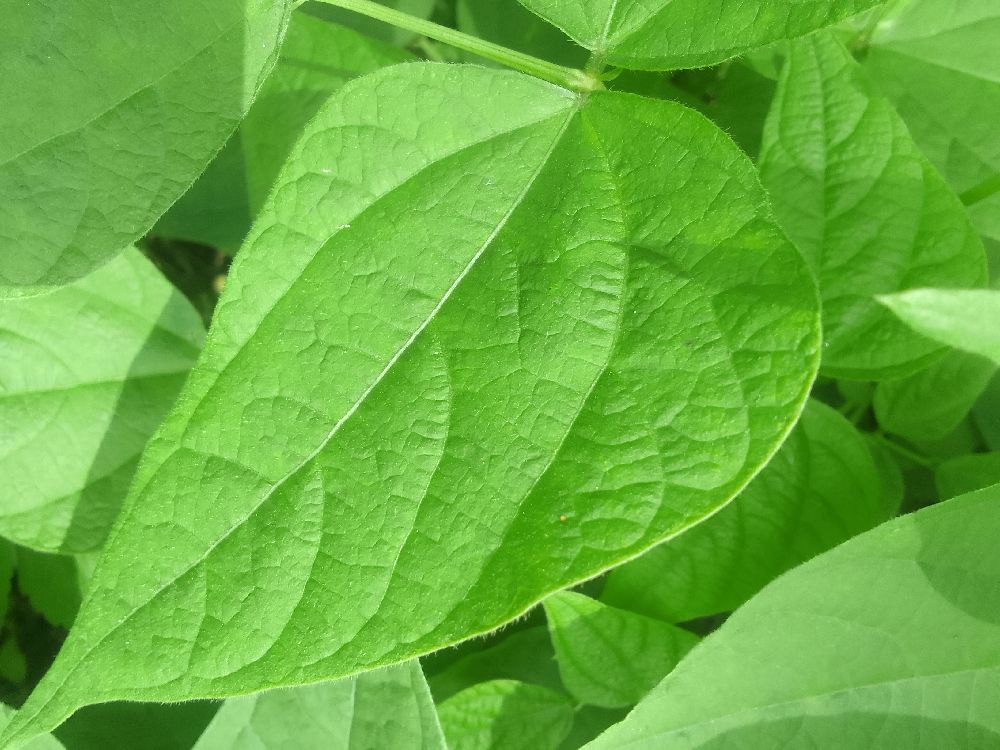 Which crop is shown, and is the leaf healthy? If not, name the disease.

common bean, healthy
